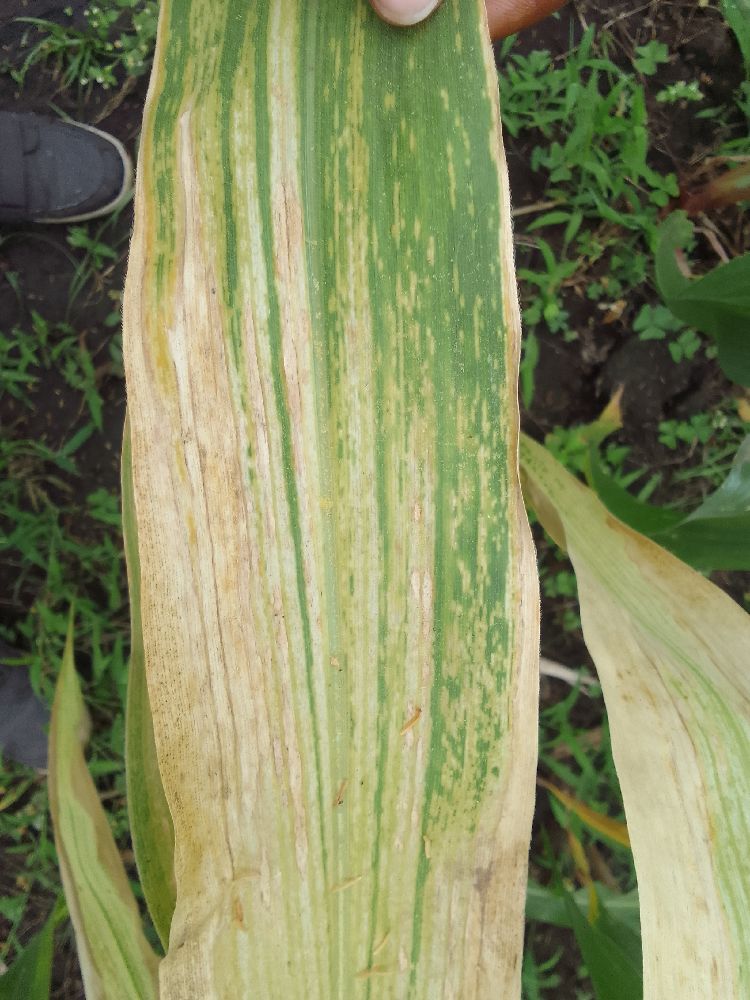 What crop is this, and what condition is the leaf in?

maize, maize lethal necrosis
